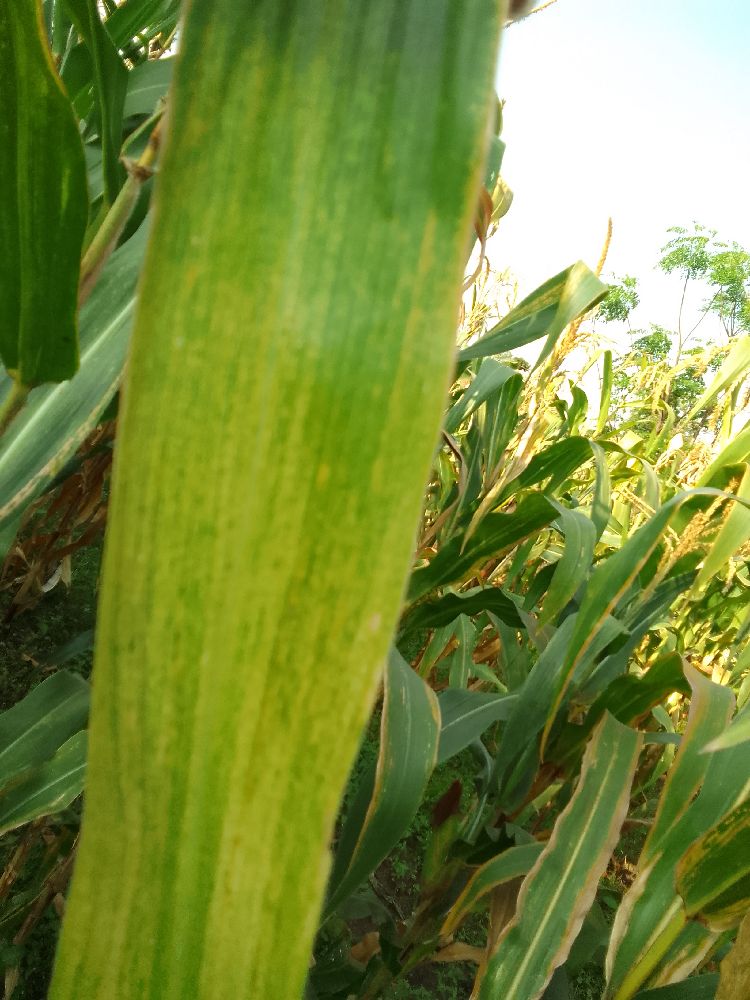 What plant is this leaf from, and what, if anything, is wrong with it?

maize, maize lethal necrosis
